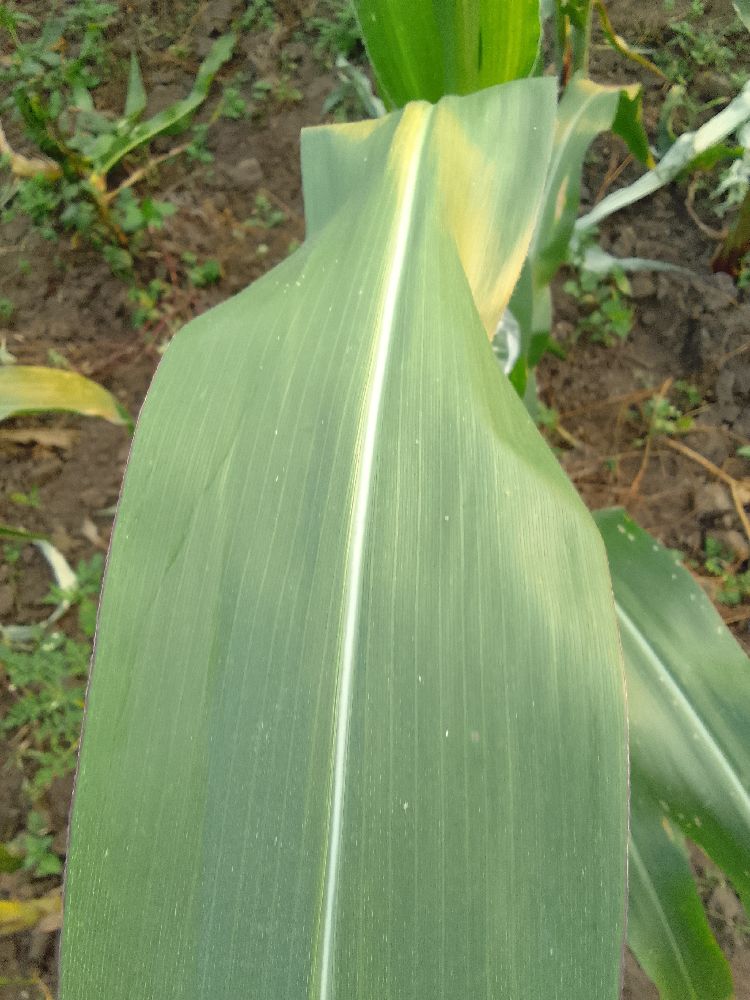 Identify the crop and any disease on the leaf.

maize, healthy
